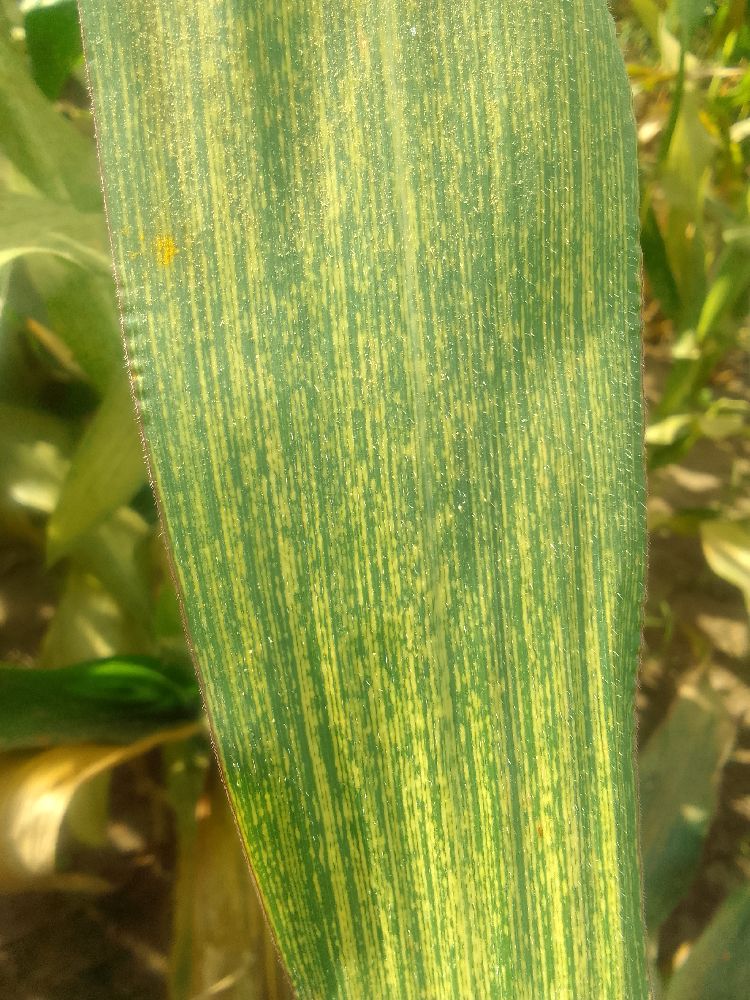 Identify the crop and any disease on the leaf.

maize, maize streak virus
